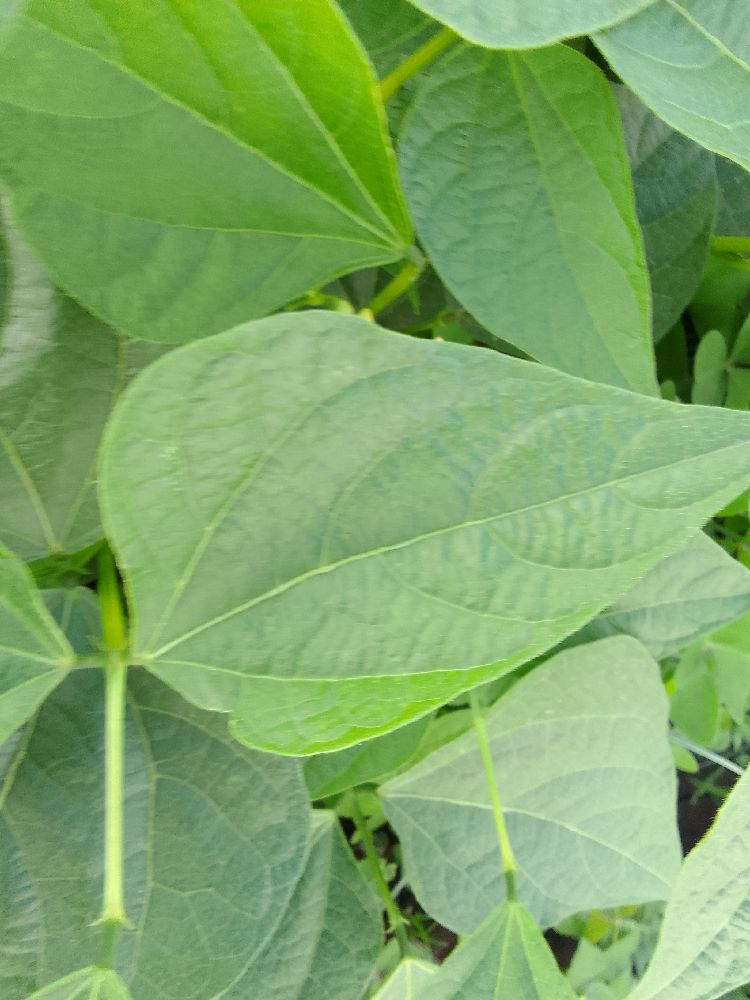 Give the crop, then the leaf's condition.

common bean, healthy
